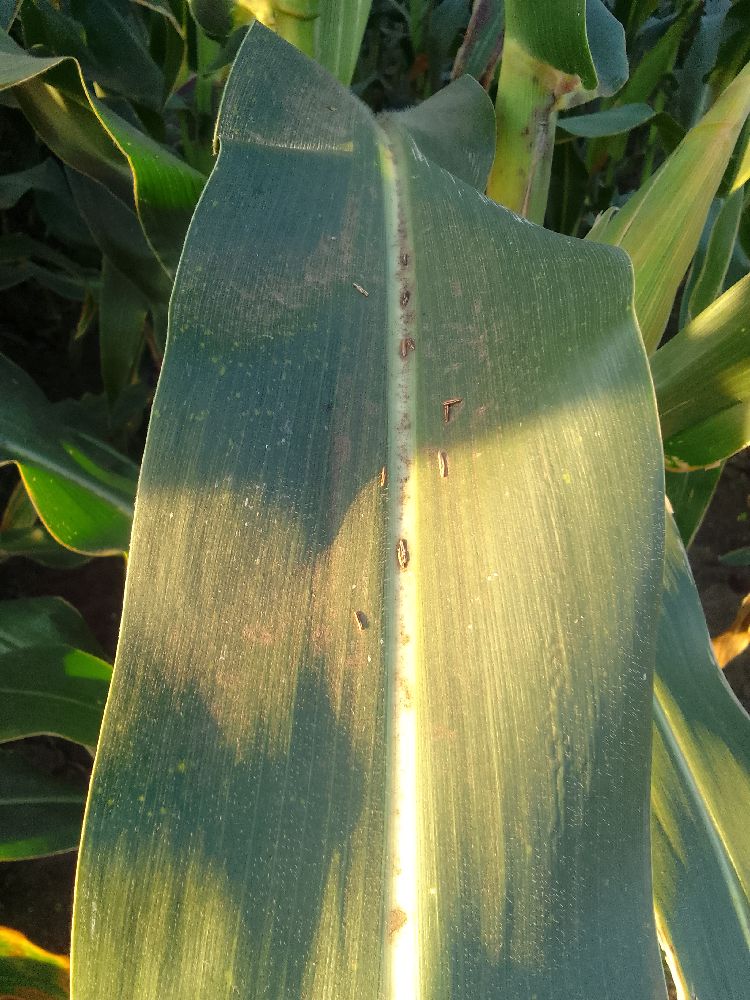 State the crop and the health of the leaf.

maize, healthy
